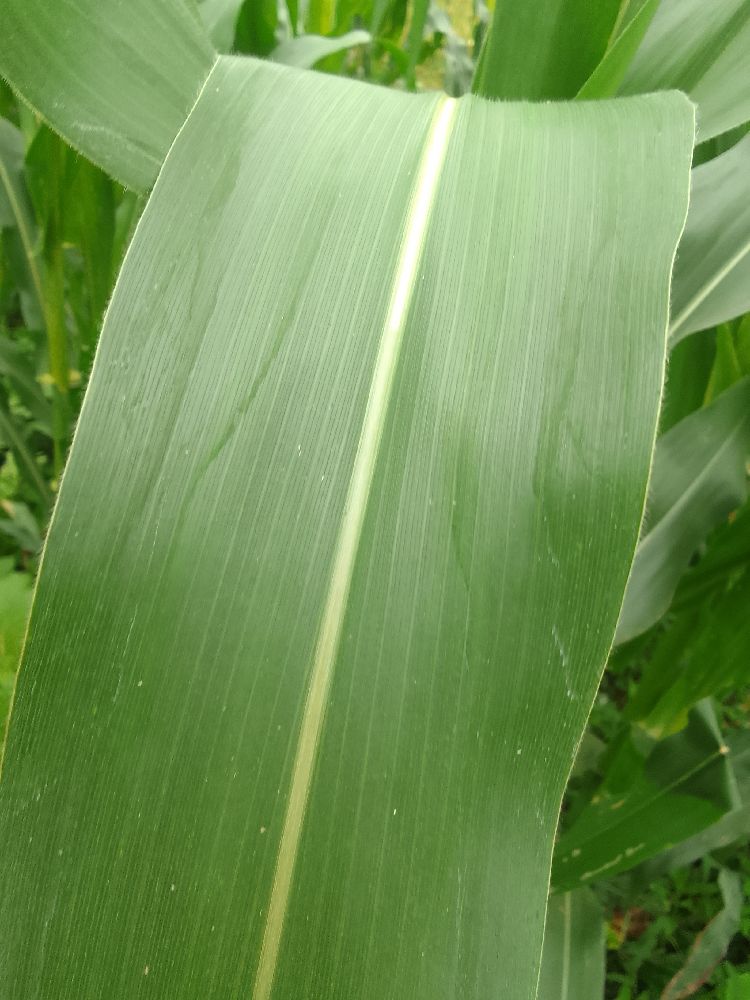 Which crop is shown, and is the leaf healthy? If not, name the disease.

maize, healthy
